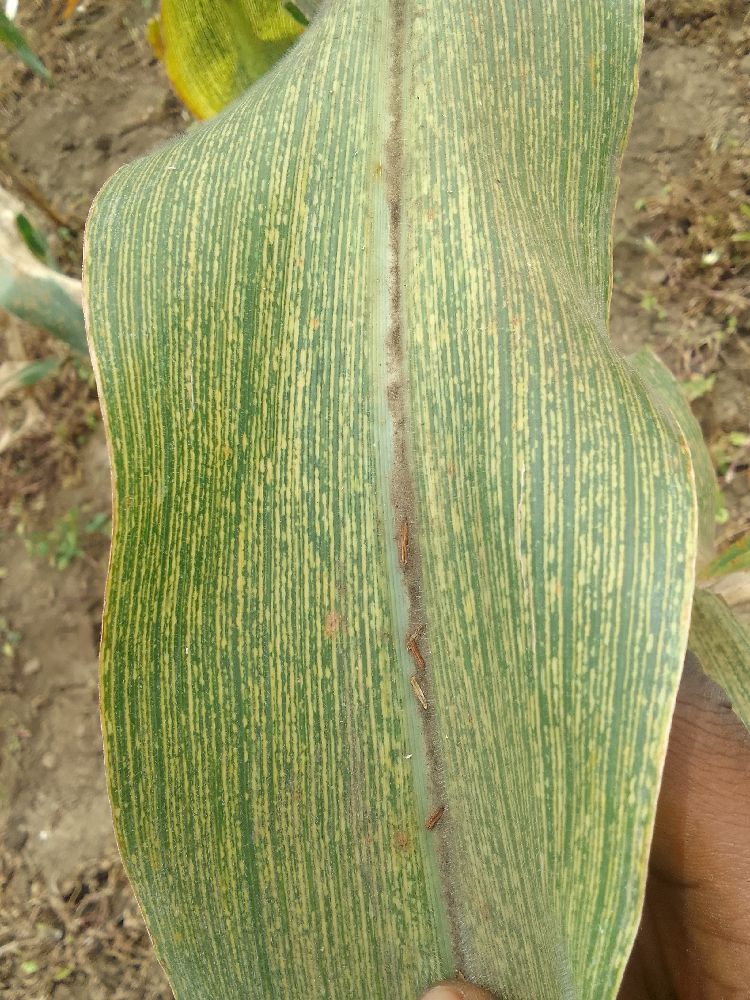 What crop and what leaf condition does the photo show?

maize, maize streak virus
